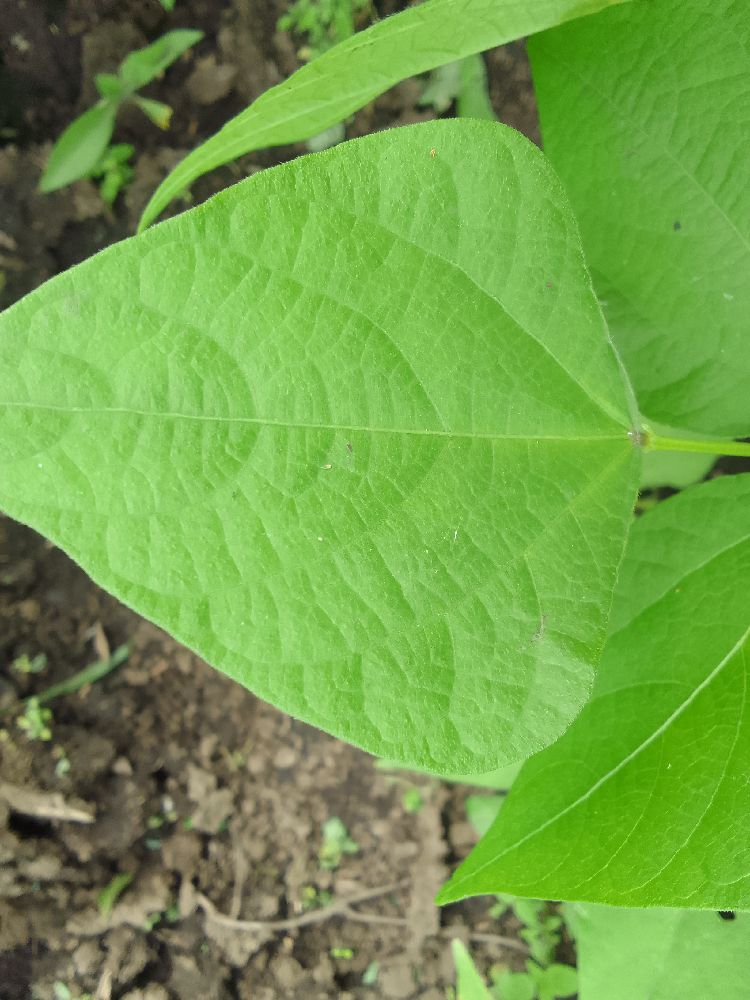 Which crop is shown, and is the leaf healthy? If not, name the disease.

common bean, healthy
